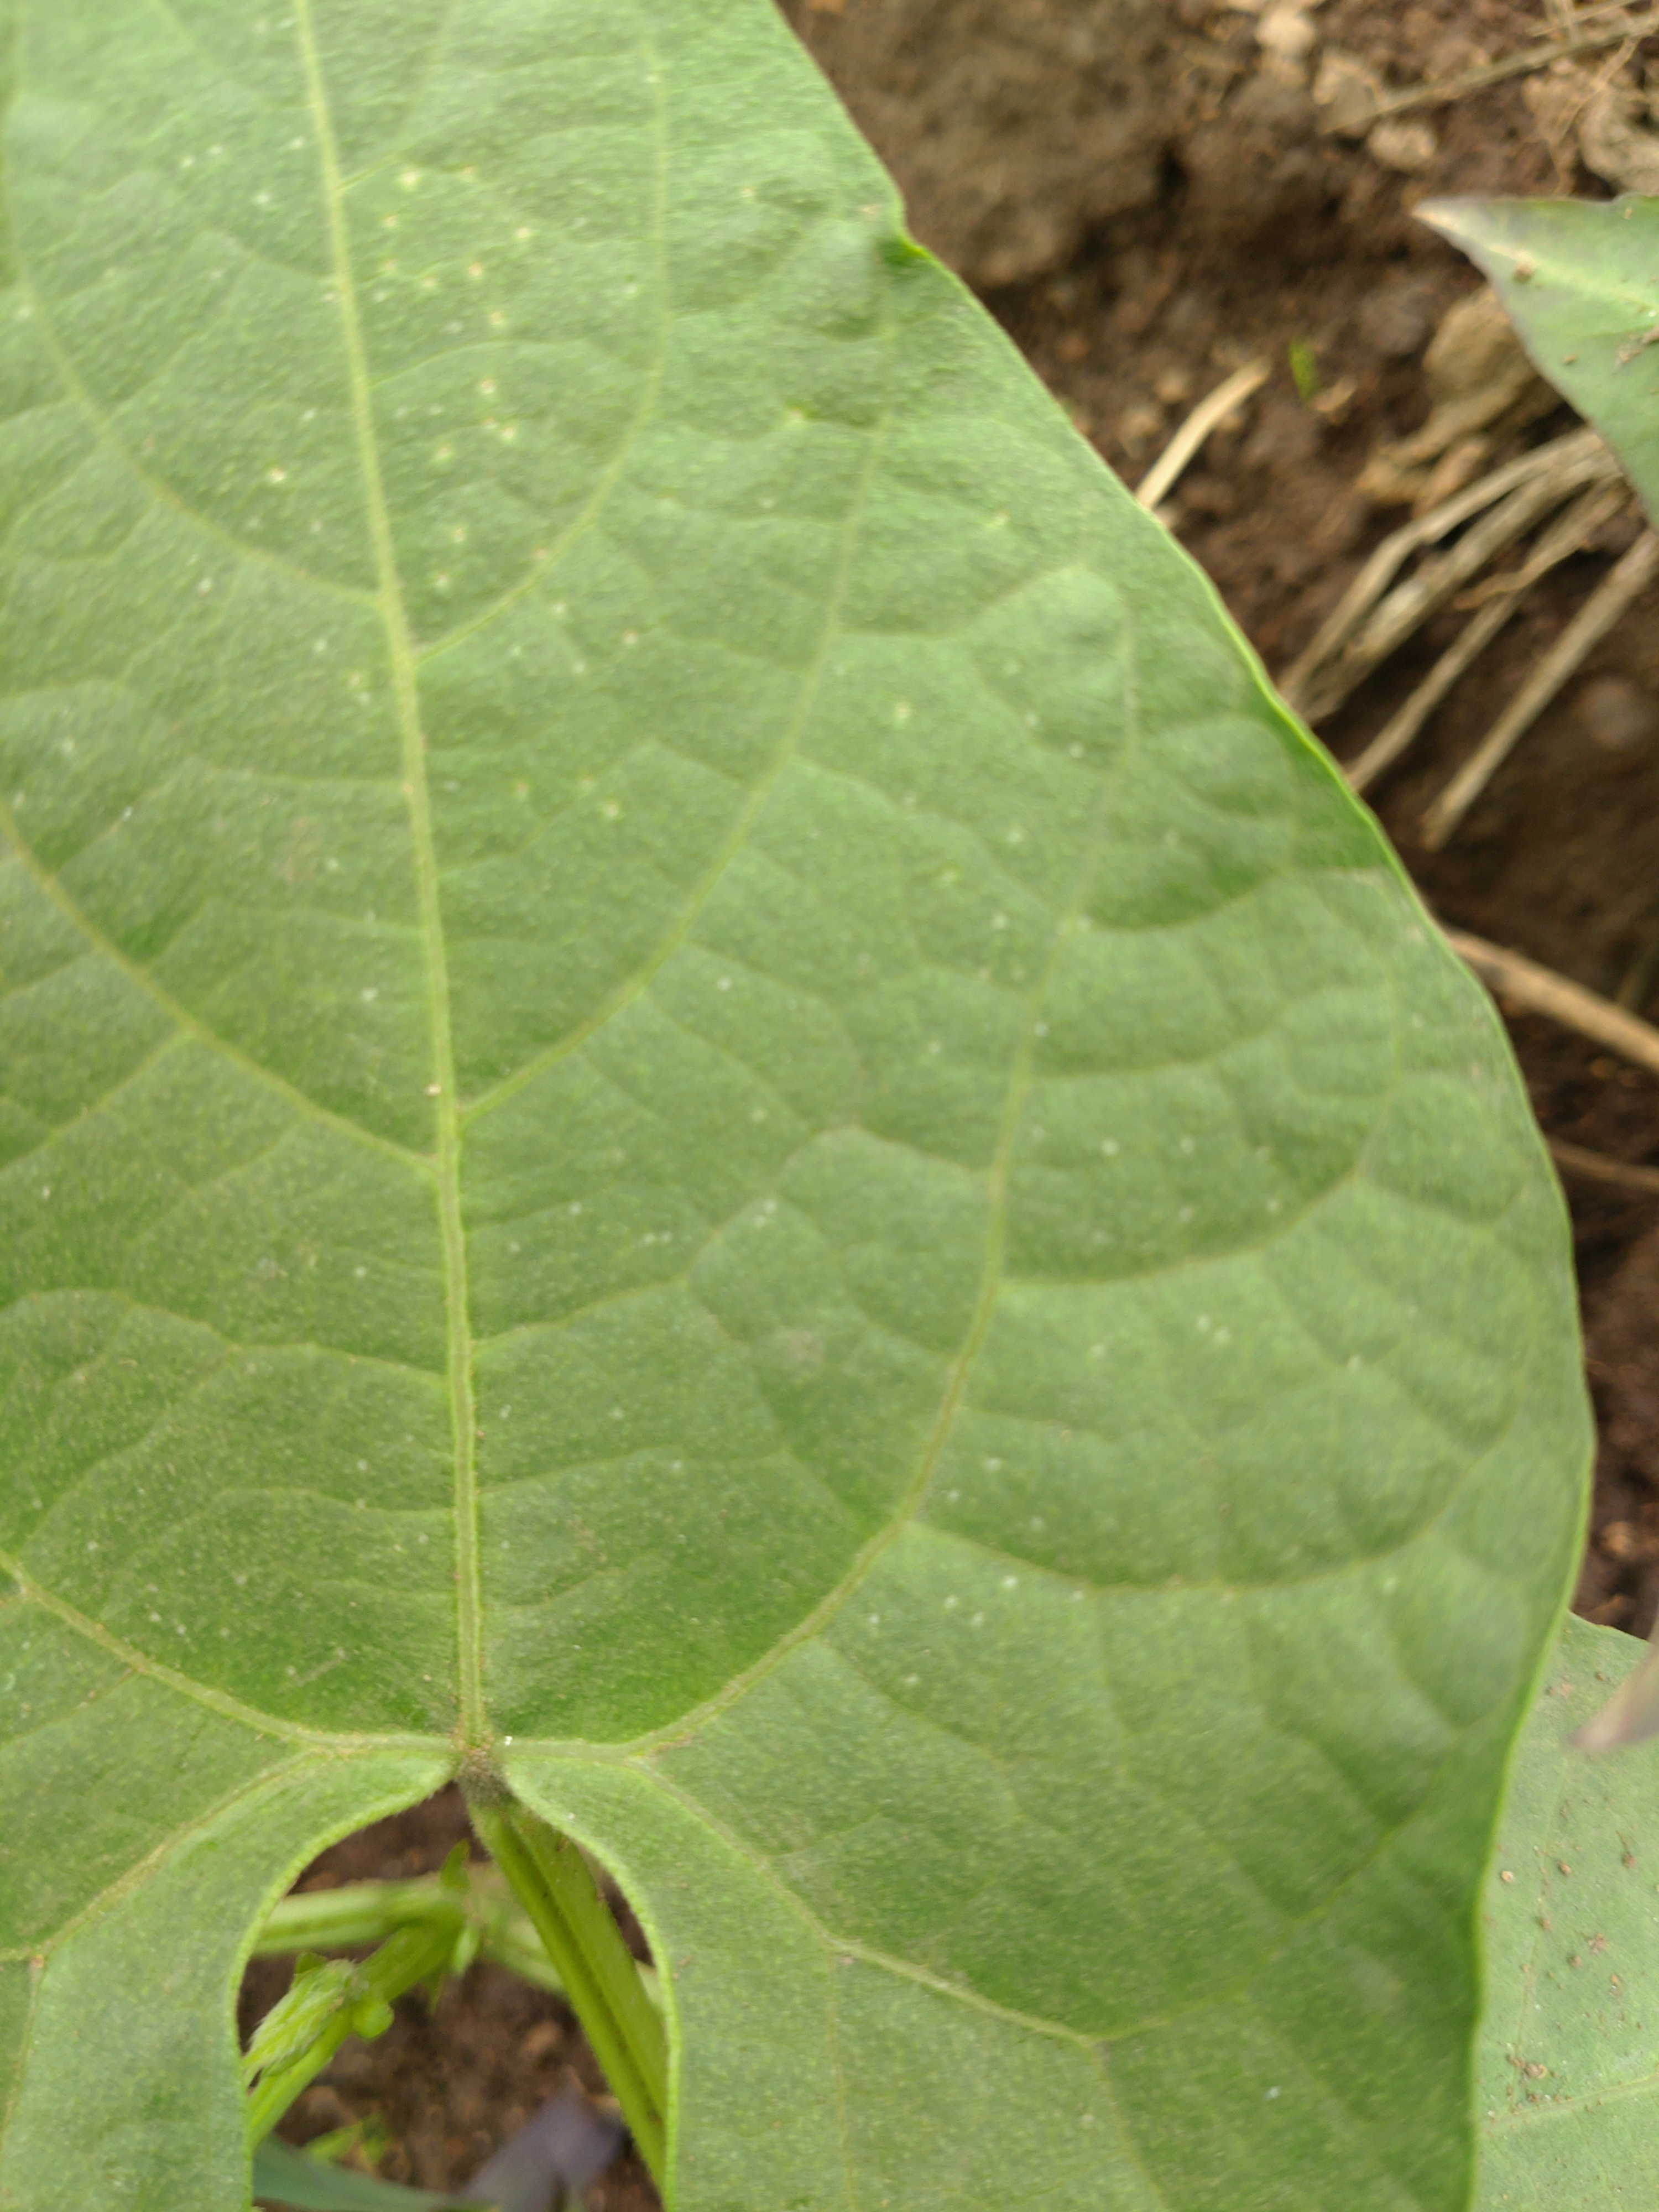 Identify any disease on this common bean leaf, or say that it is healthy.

healthy
